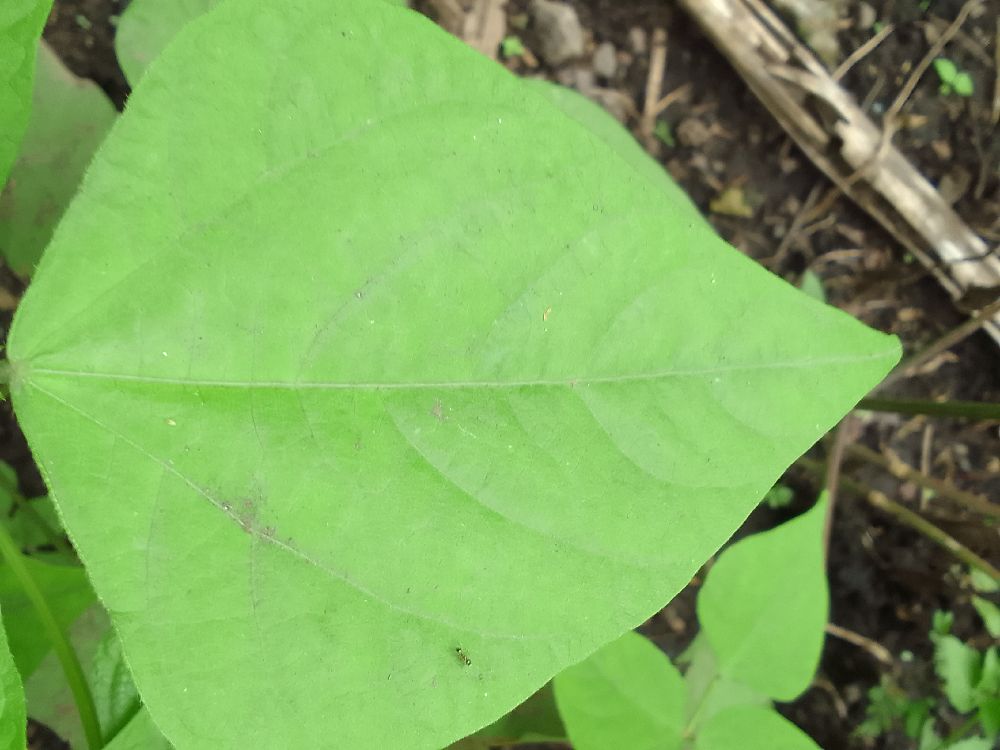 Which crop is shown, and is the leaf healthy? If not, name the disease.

common bean, healthy
